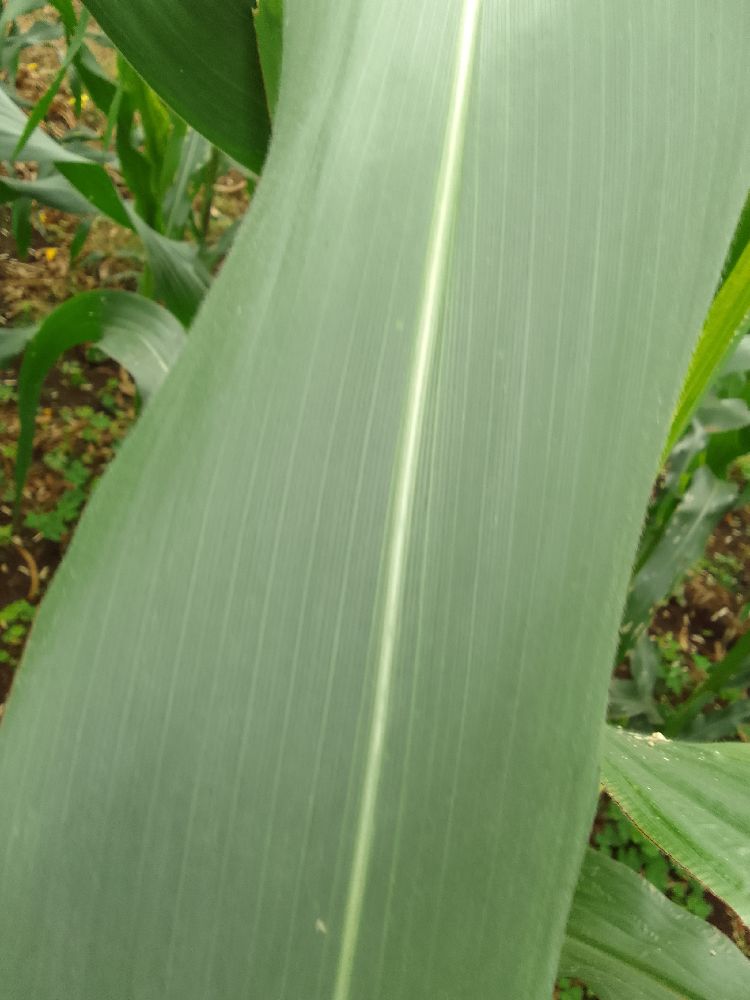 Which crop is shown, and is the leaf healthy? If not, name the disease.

maize, healthy
